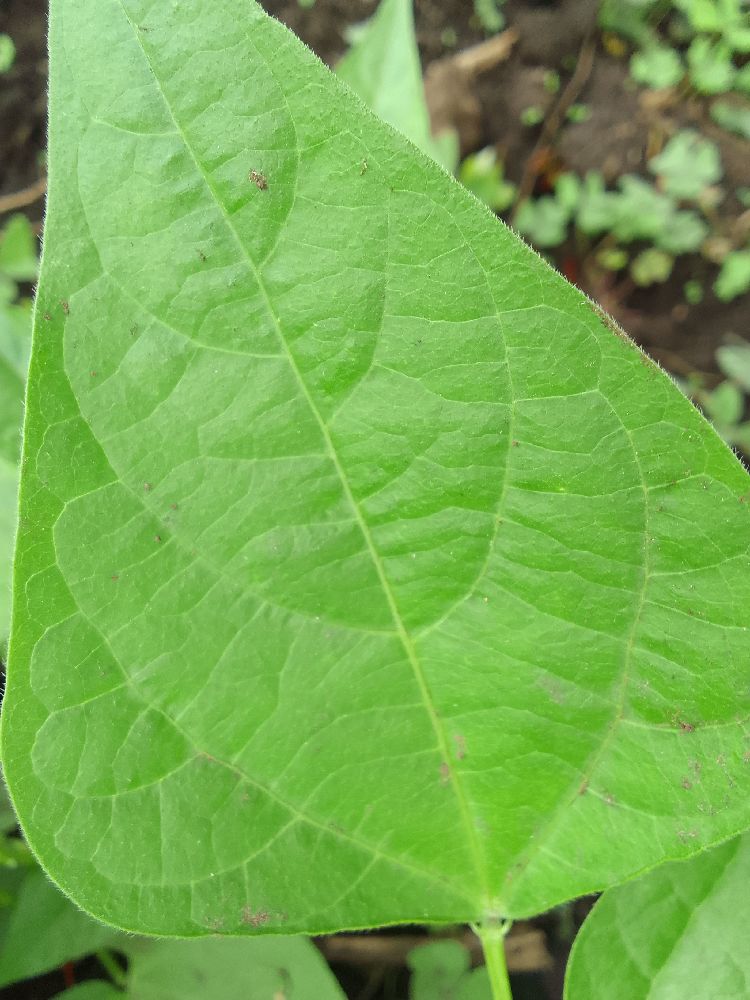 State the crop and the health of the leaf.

common bean, healthy
